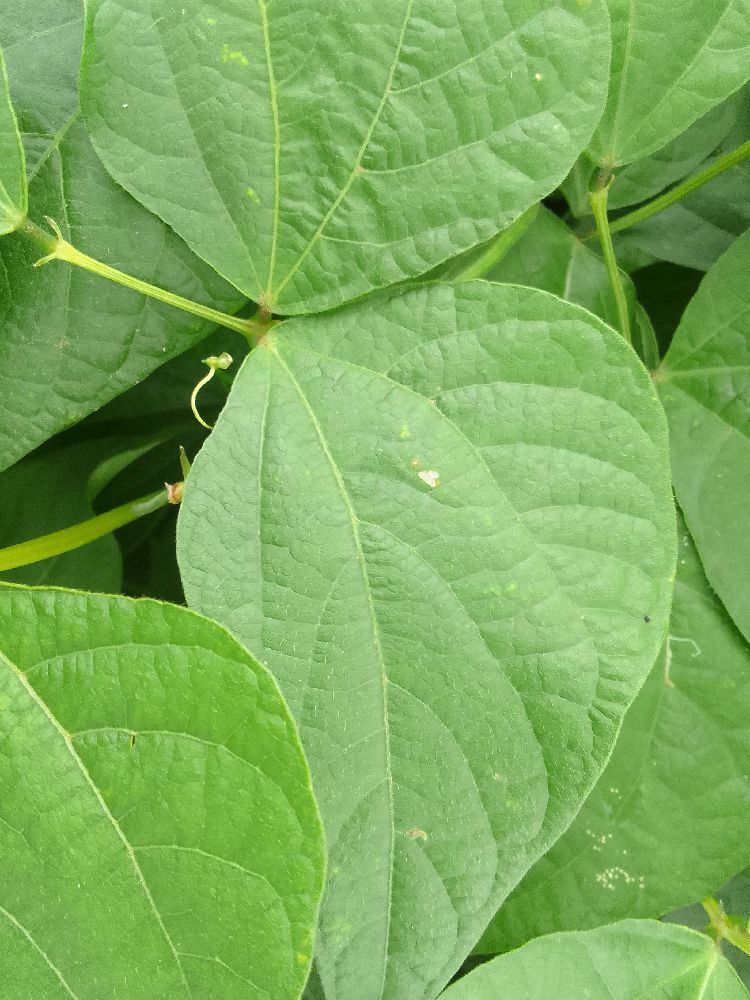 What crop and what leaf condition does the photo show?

common bean, healthy
